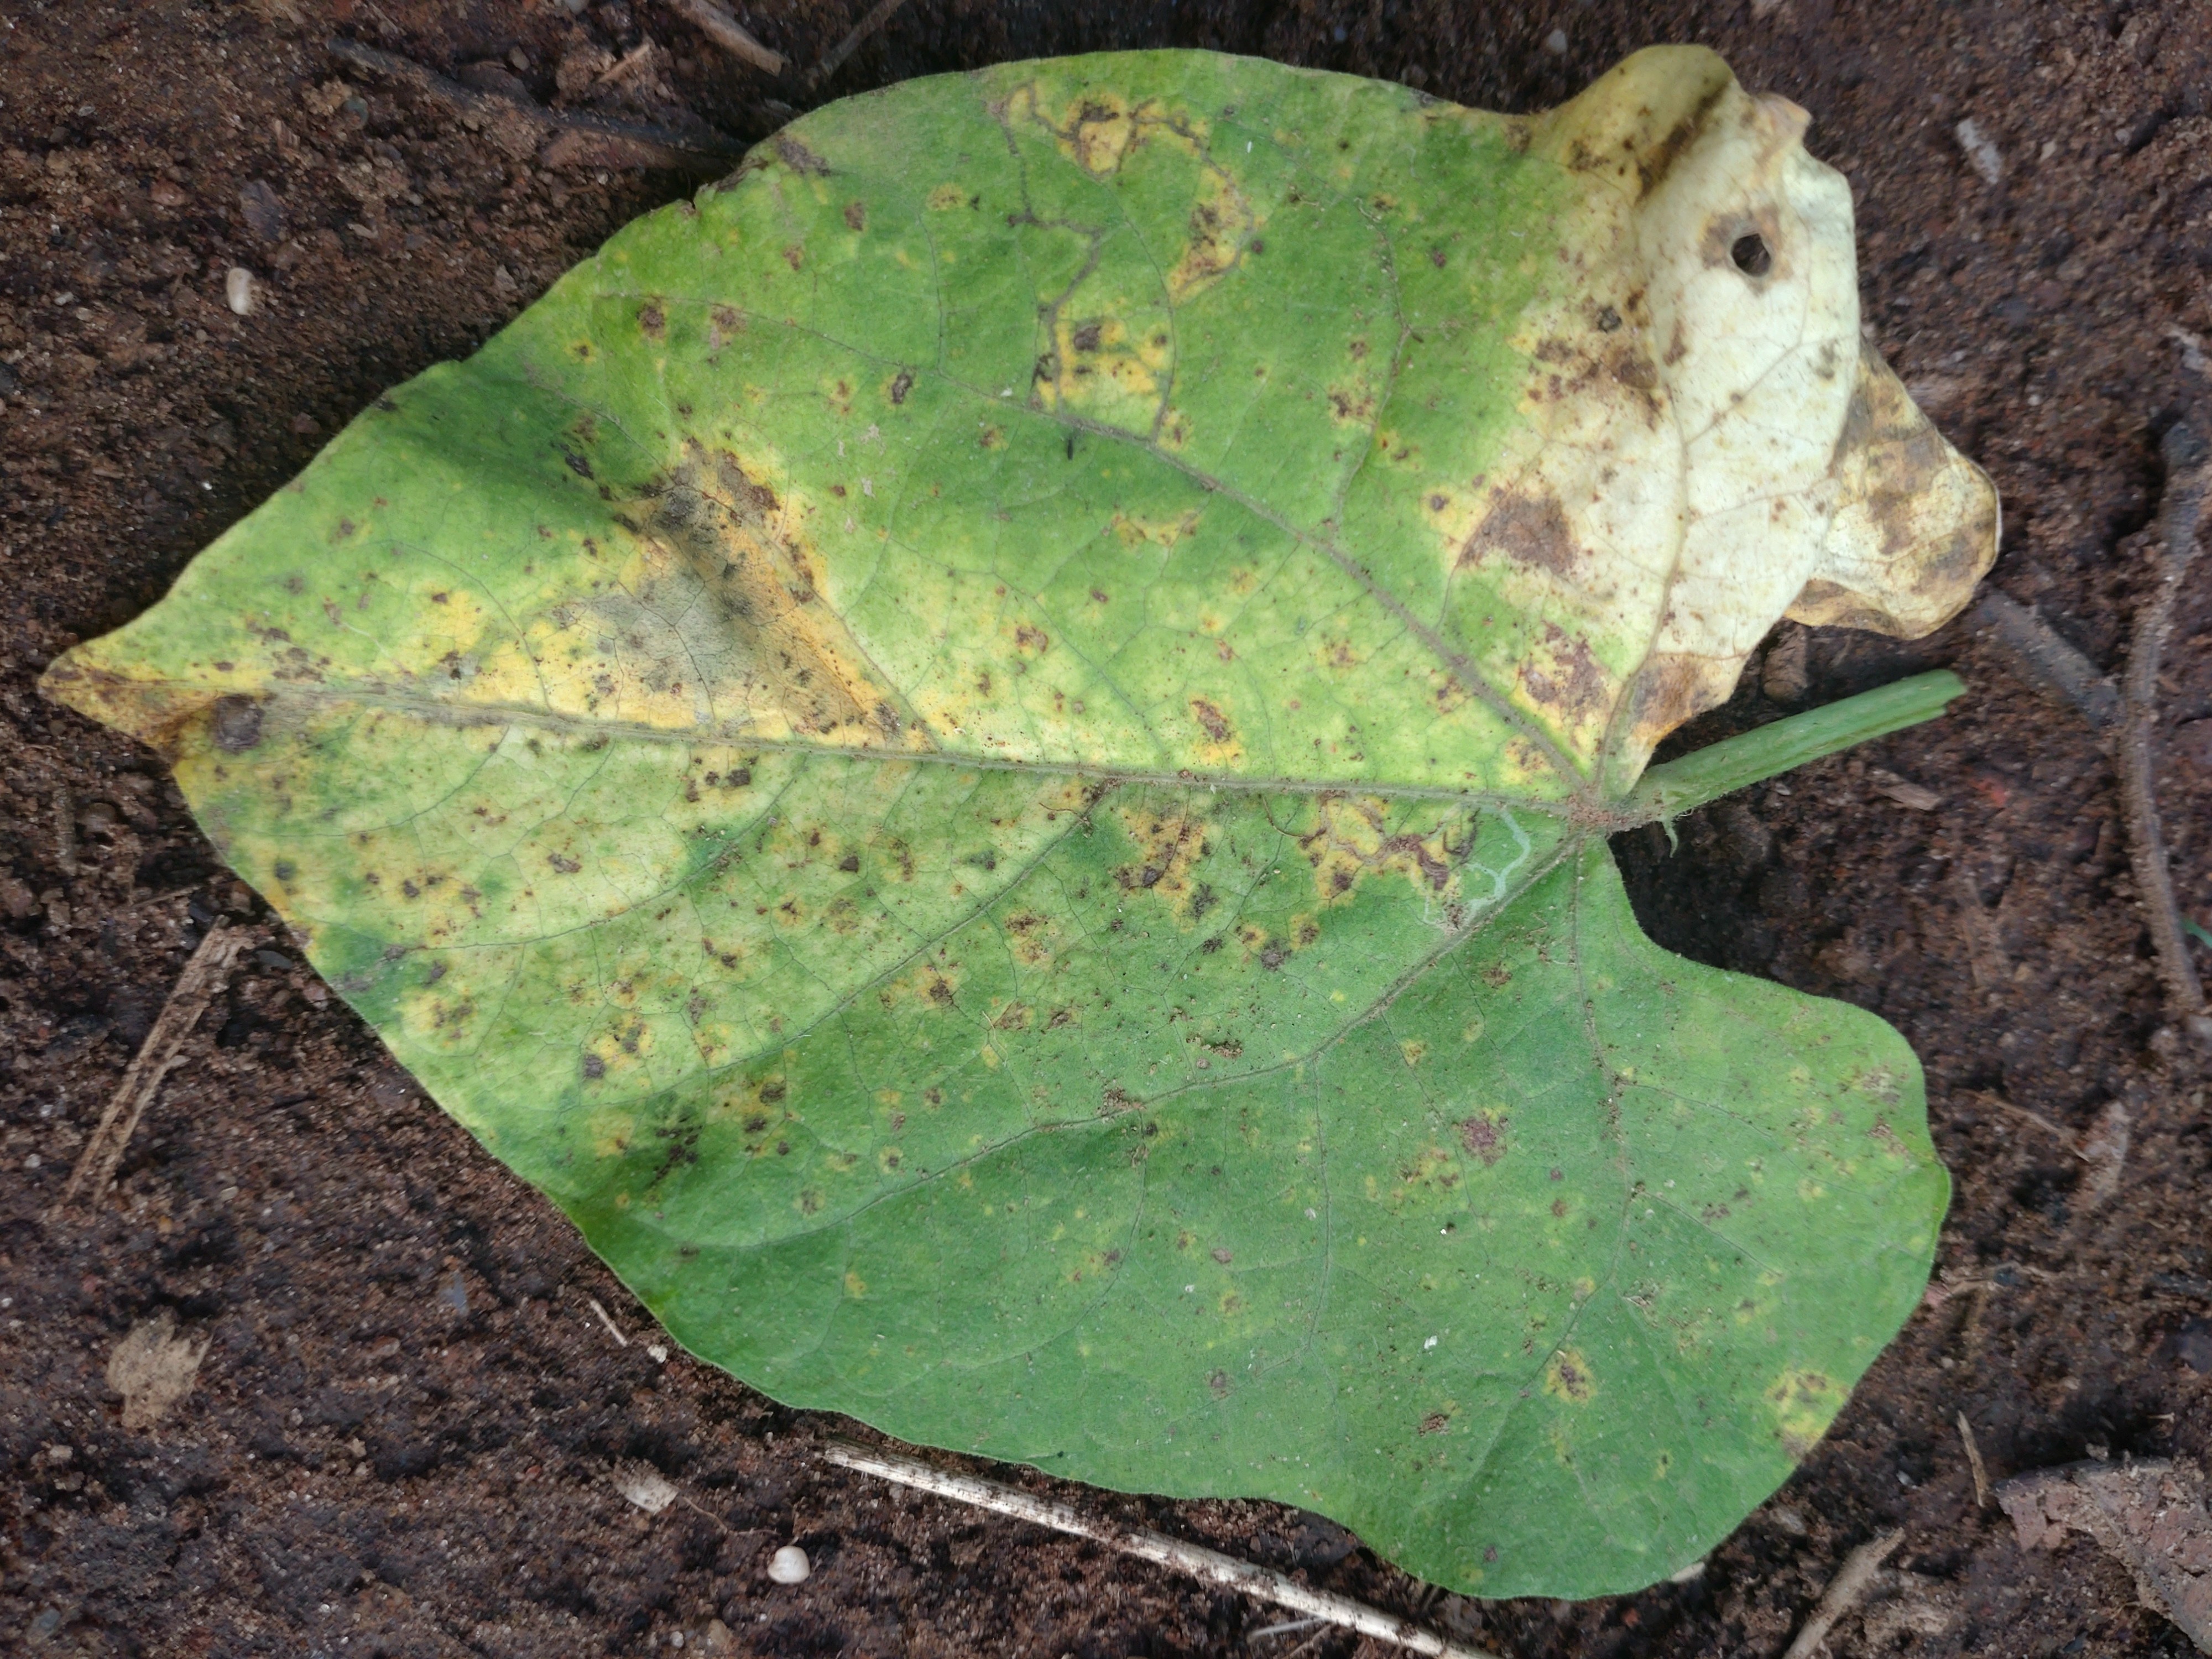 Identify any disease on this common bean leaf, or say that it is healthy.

rust
